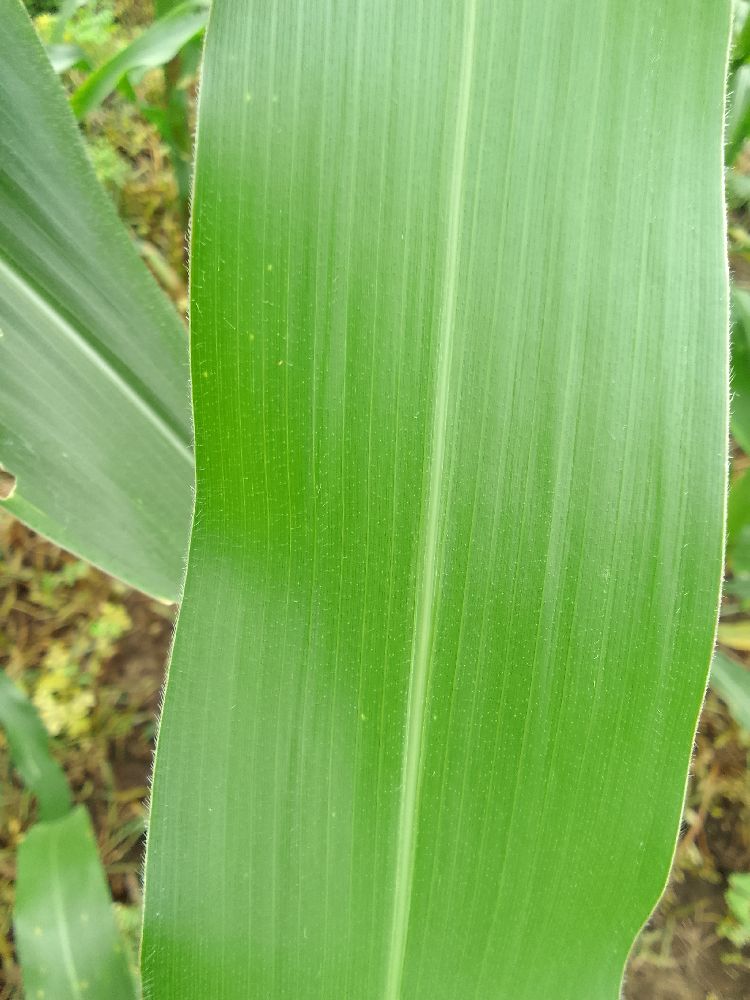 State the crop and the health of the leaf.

maize, healthy
